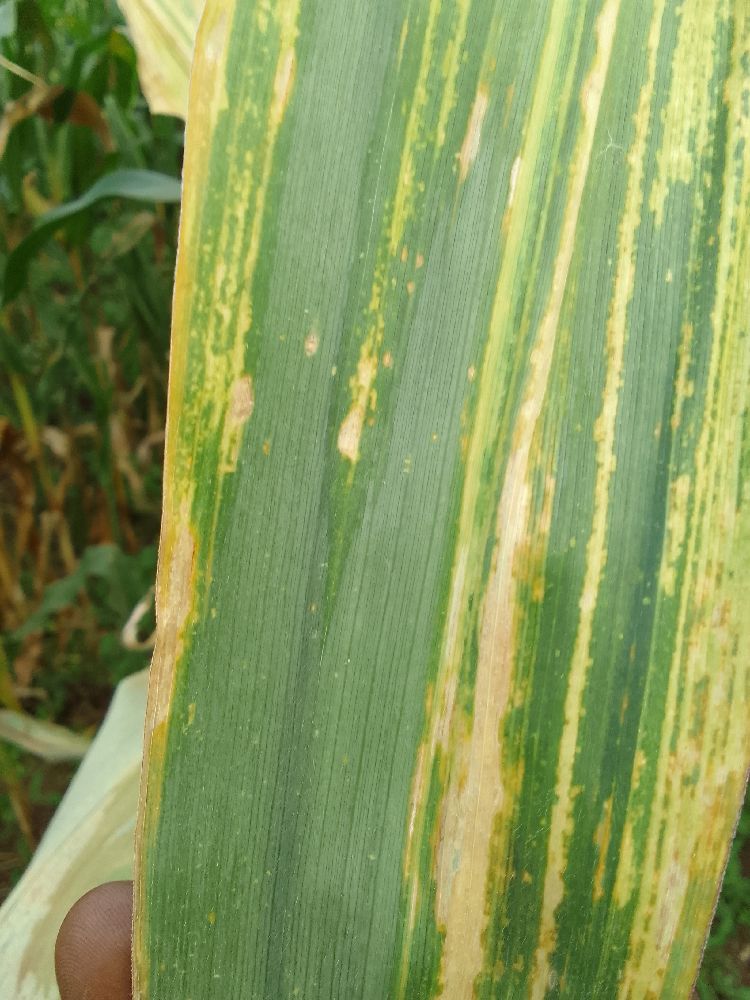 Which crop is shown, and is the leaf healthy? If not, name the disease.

maize, maize lethal necrosis
